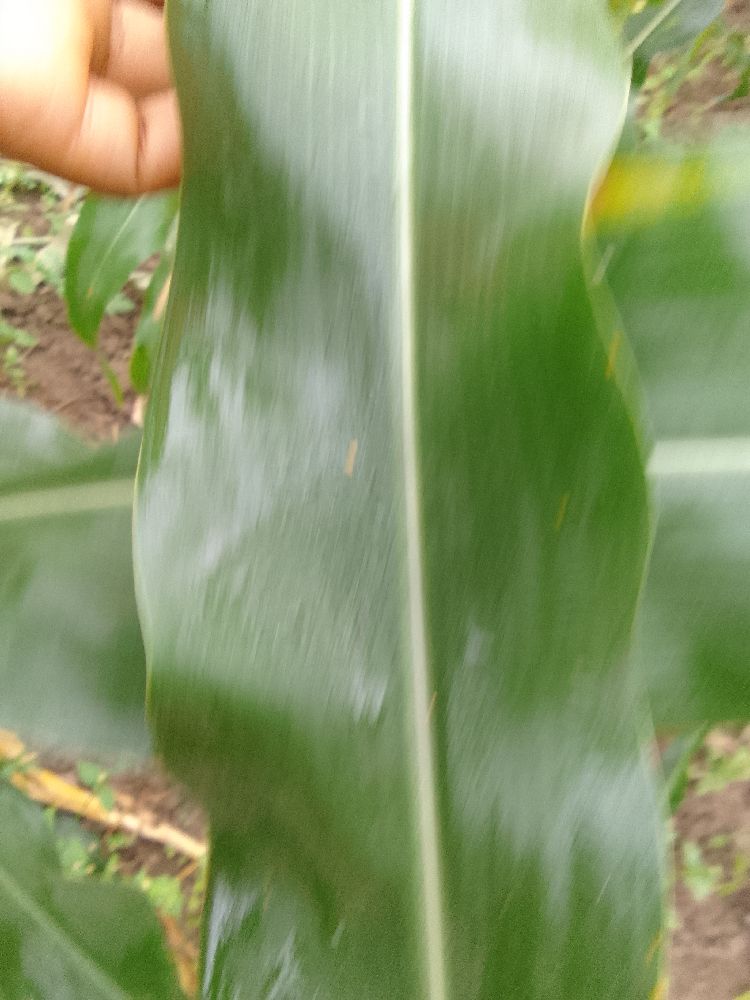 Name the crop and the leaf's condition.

maize, healthy
